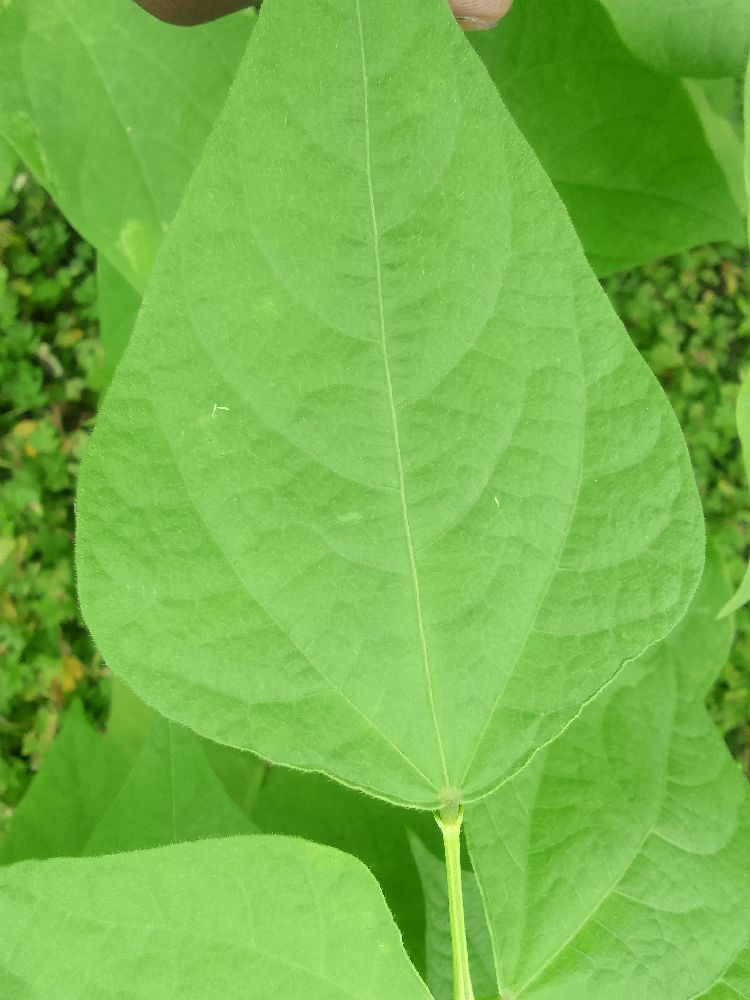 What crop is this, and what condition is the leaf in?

common bean, healthy
